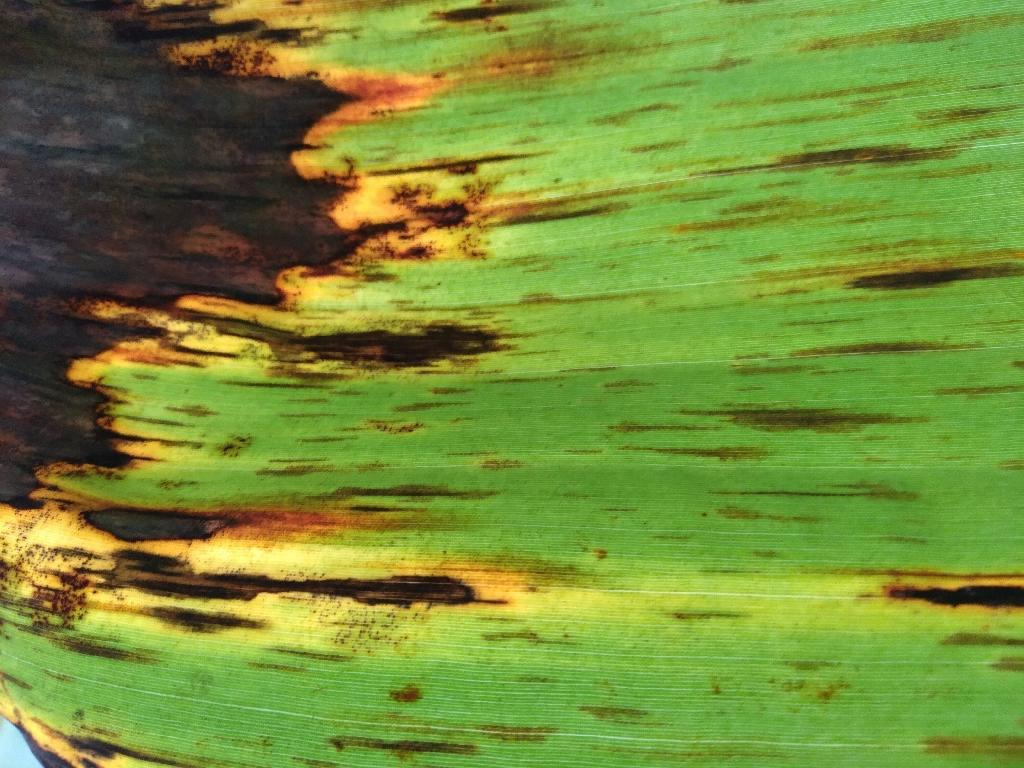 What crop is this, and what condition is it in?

banana, black sigatoka
